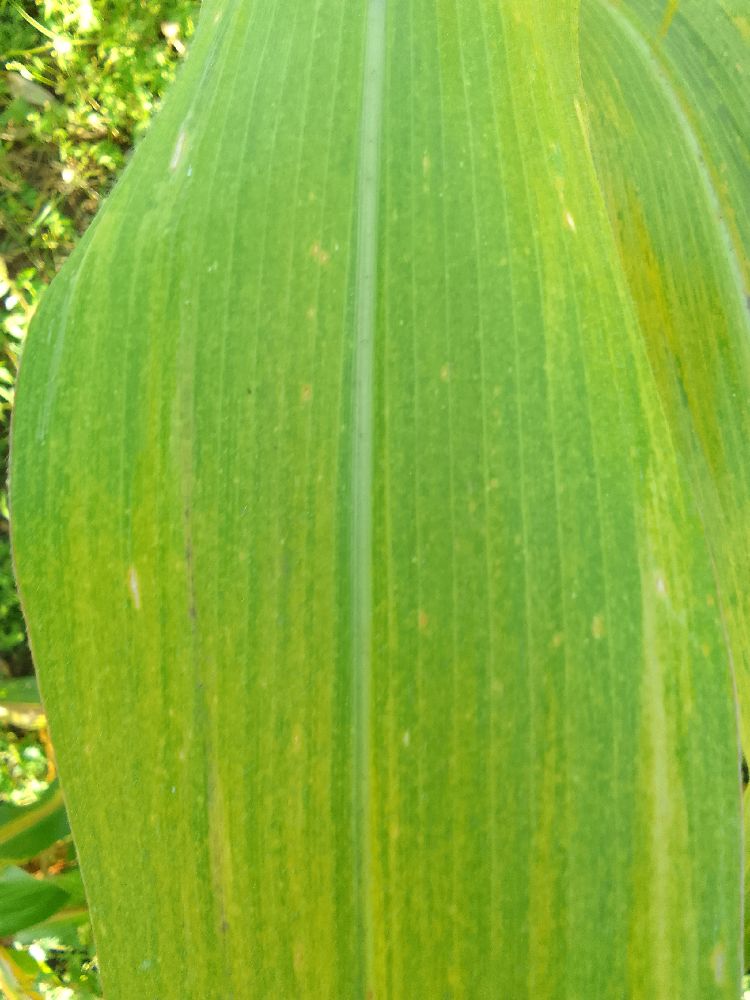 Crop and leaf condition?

maize, maize lethal necrosis
